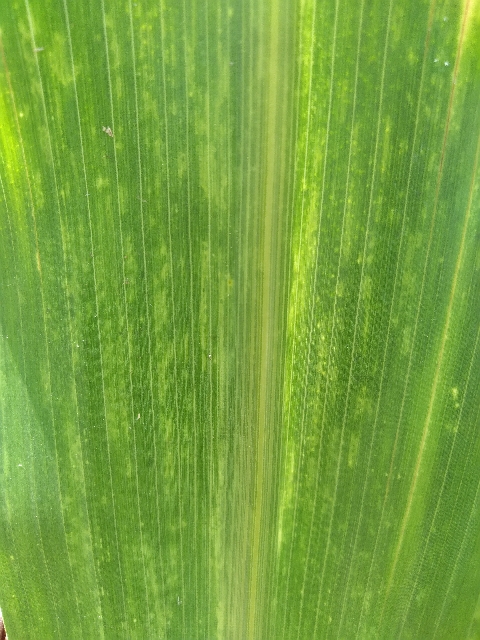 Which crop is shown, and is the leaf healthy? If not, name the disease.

maize, maize lethal necrosis
